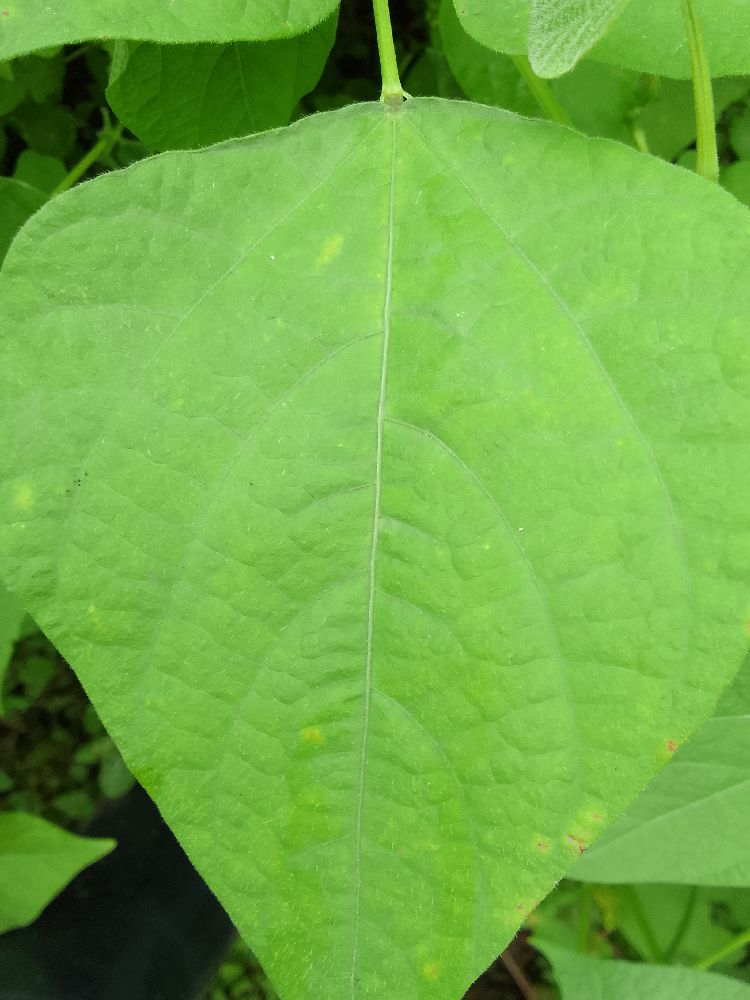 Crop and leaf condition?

common bean, healthy
